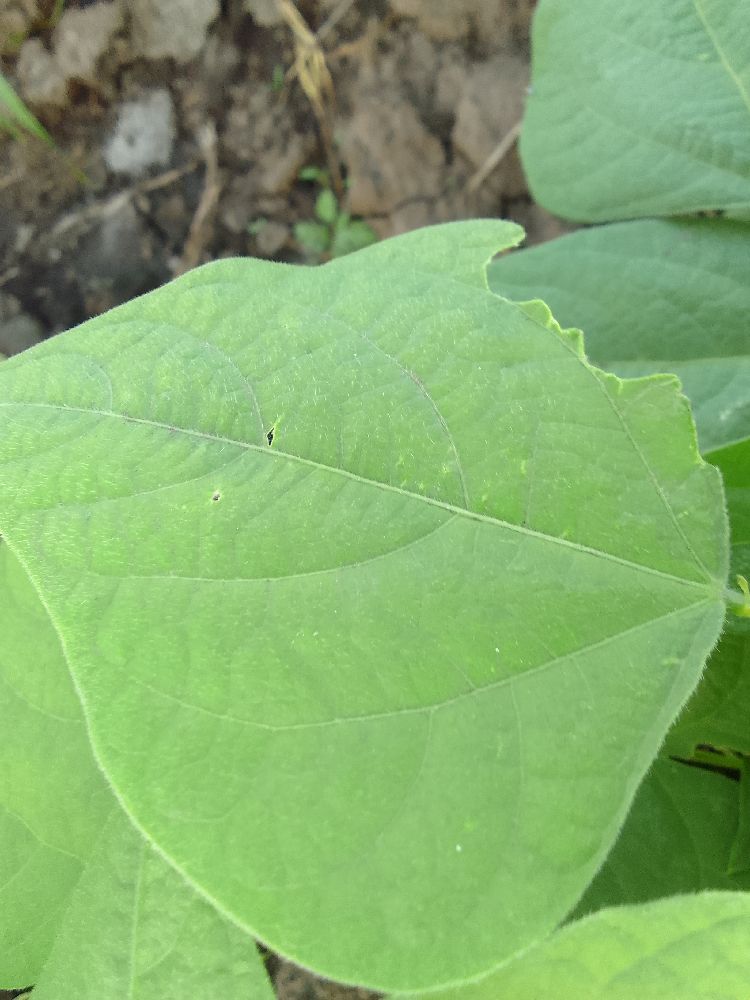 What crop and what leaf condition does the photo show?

common bean, healthy
